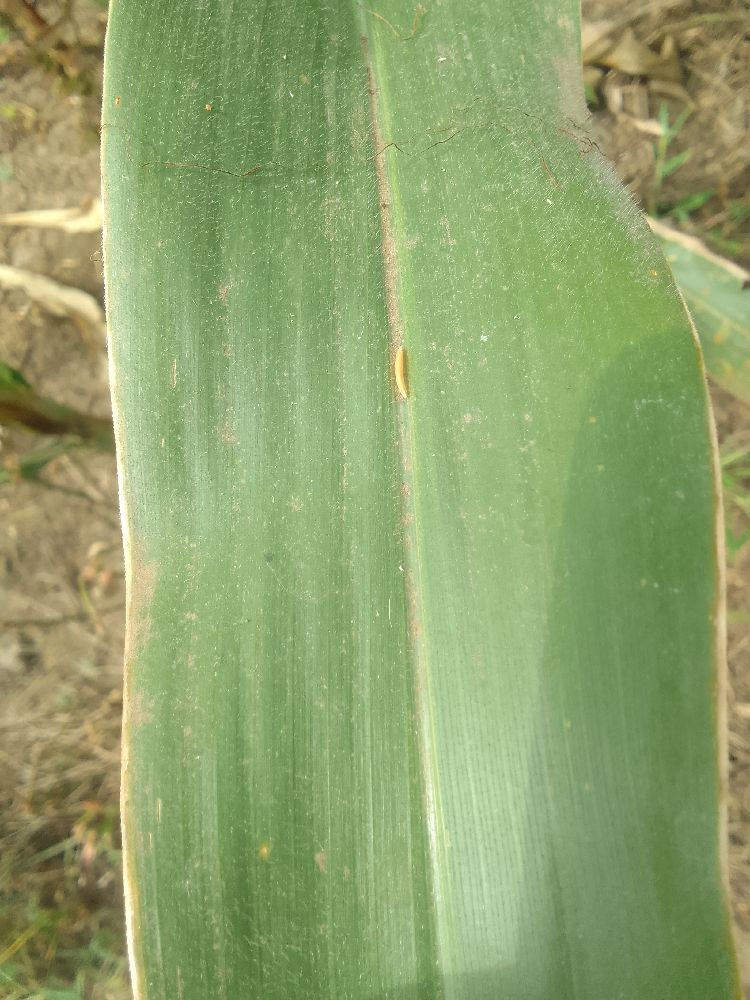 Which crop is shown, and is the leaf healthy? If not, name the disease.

maize, healthy
